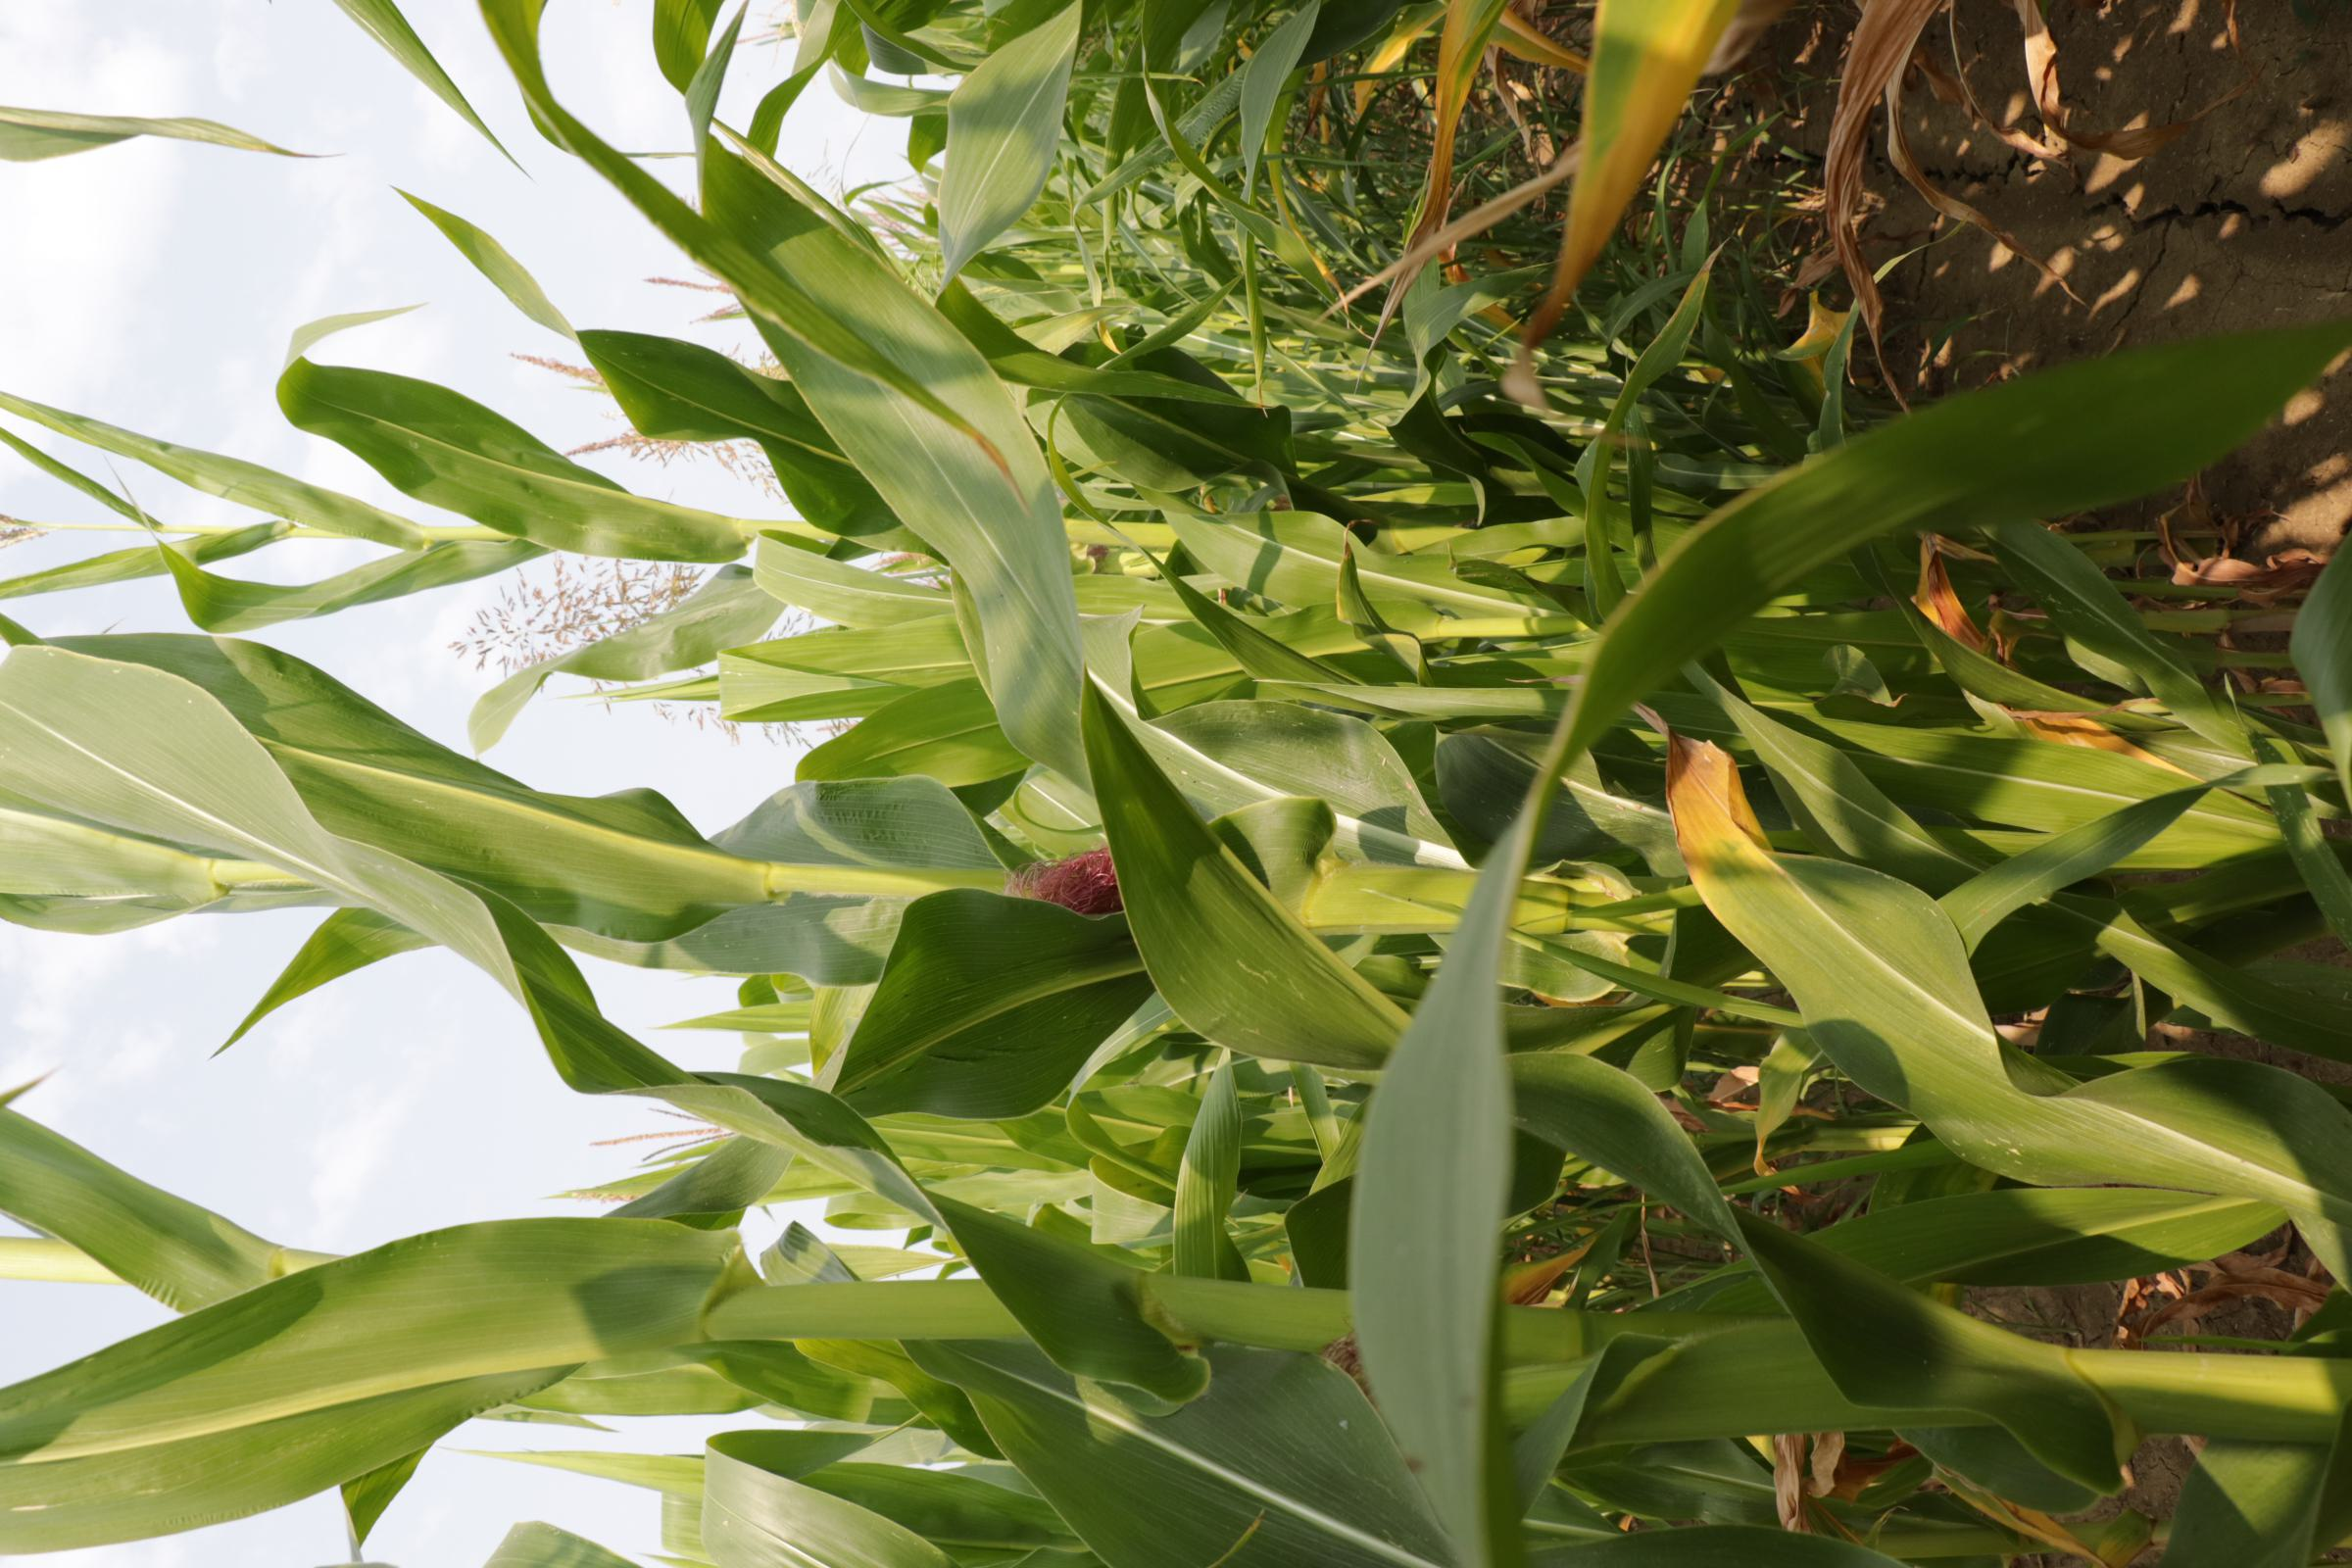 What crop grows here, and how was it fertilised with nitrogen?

maize, full nitrogen fertilisation
